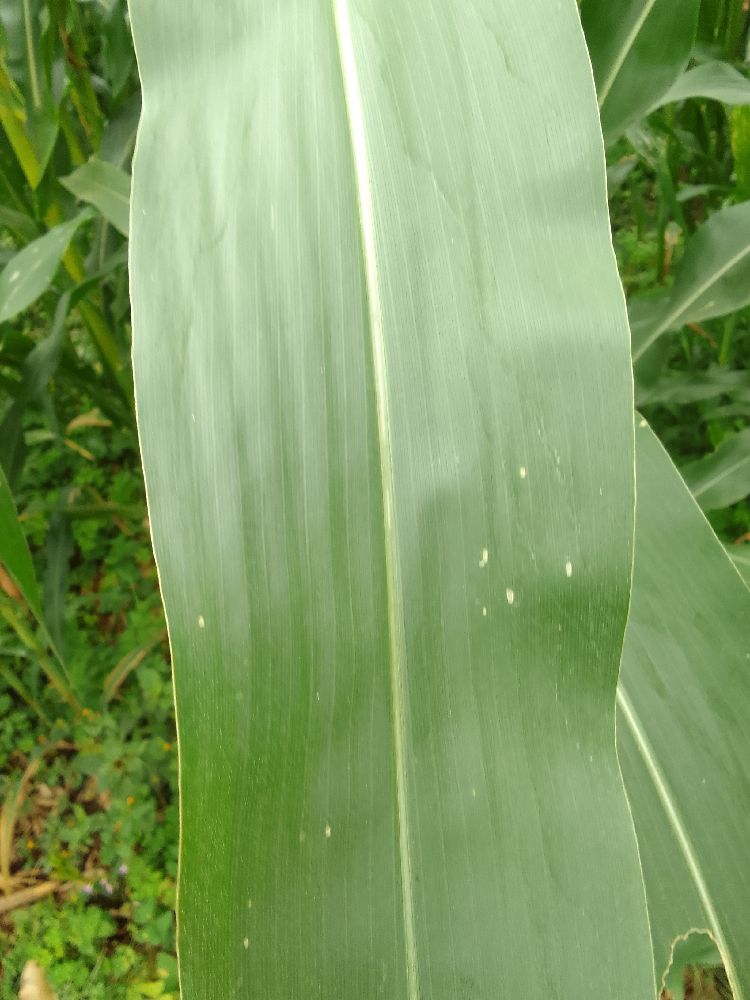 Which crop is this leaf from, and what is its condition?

maize, healthy
